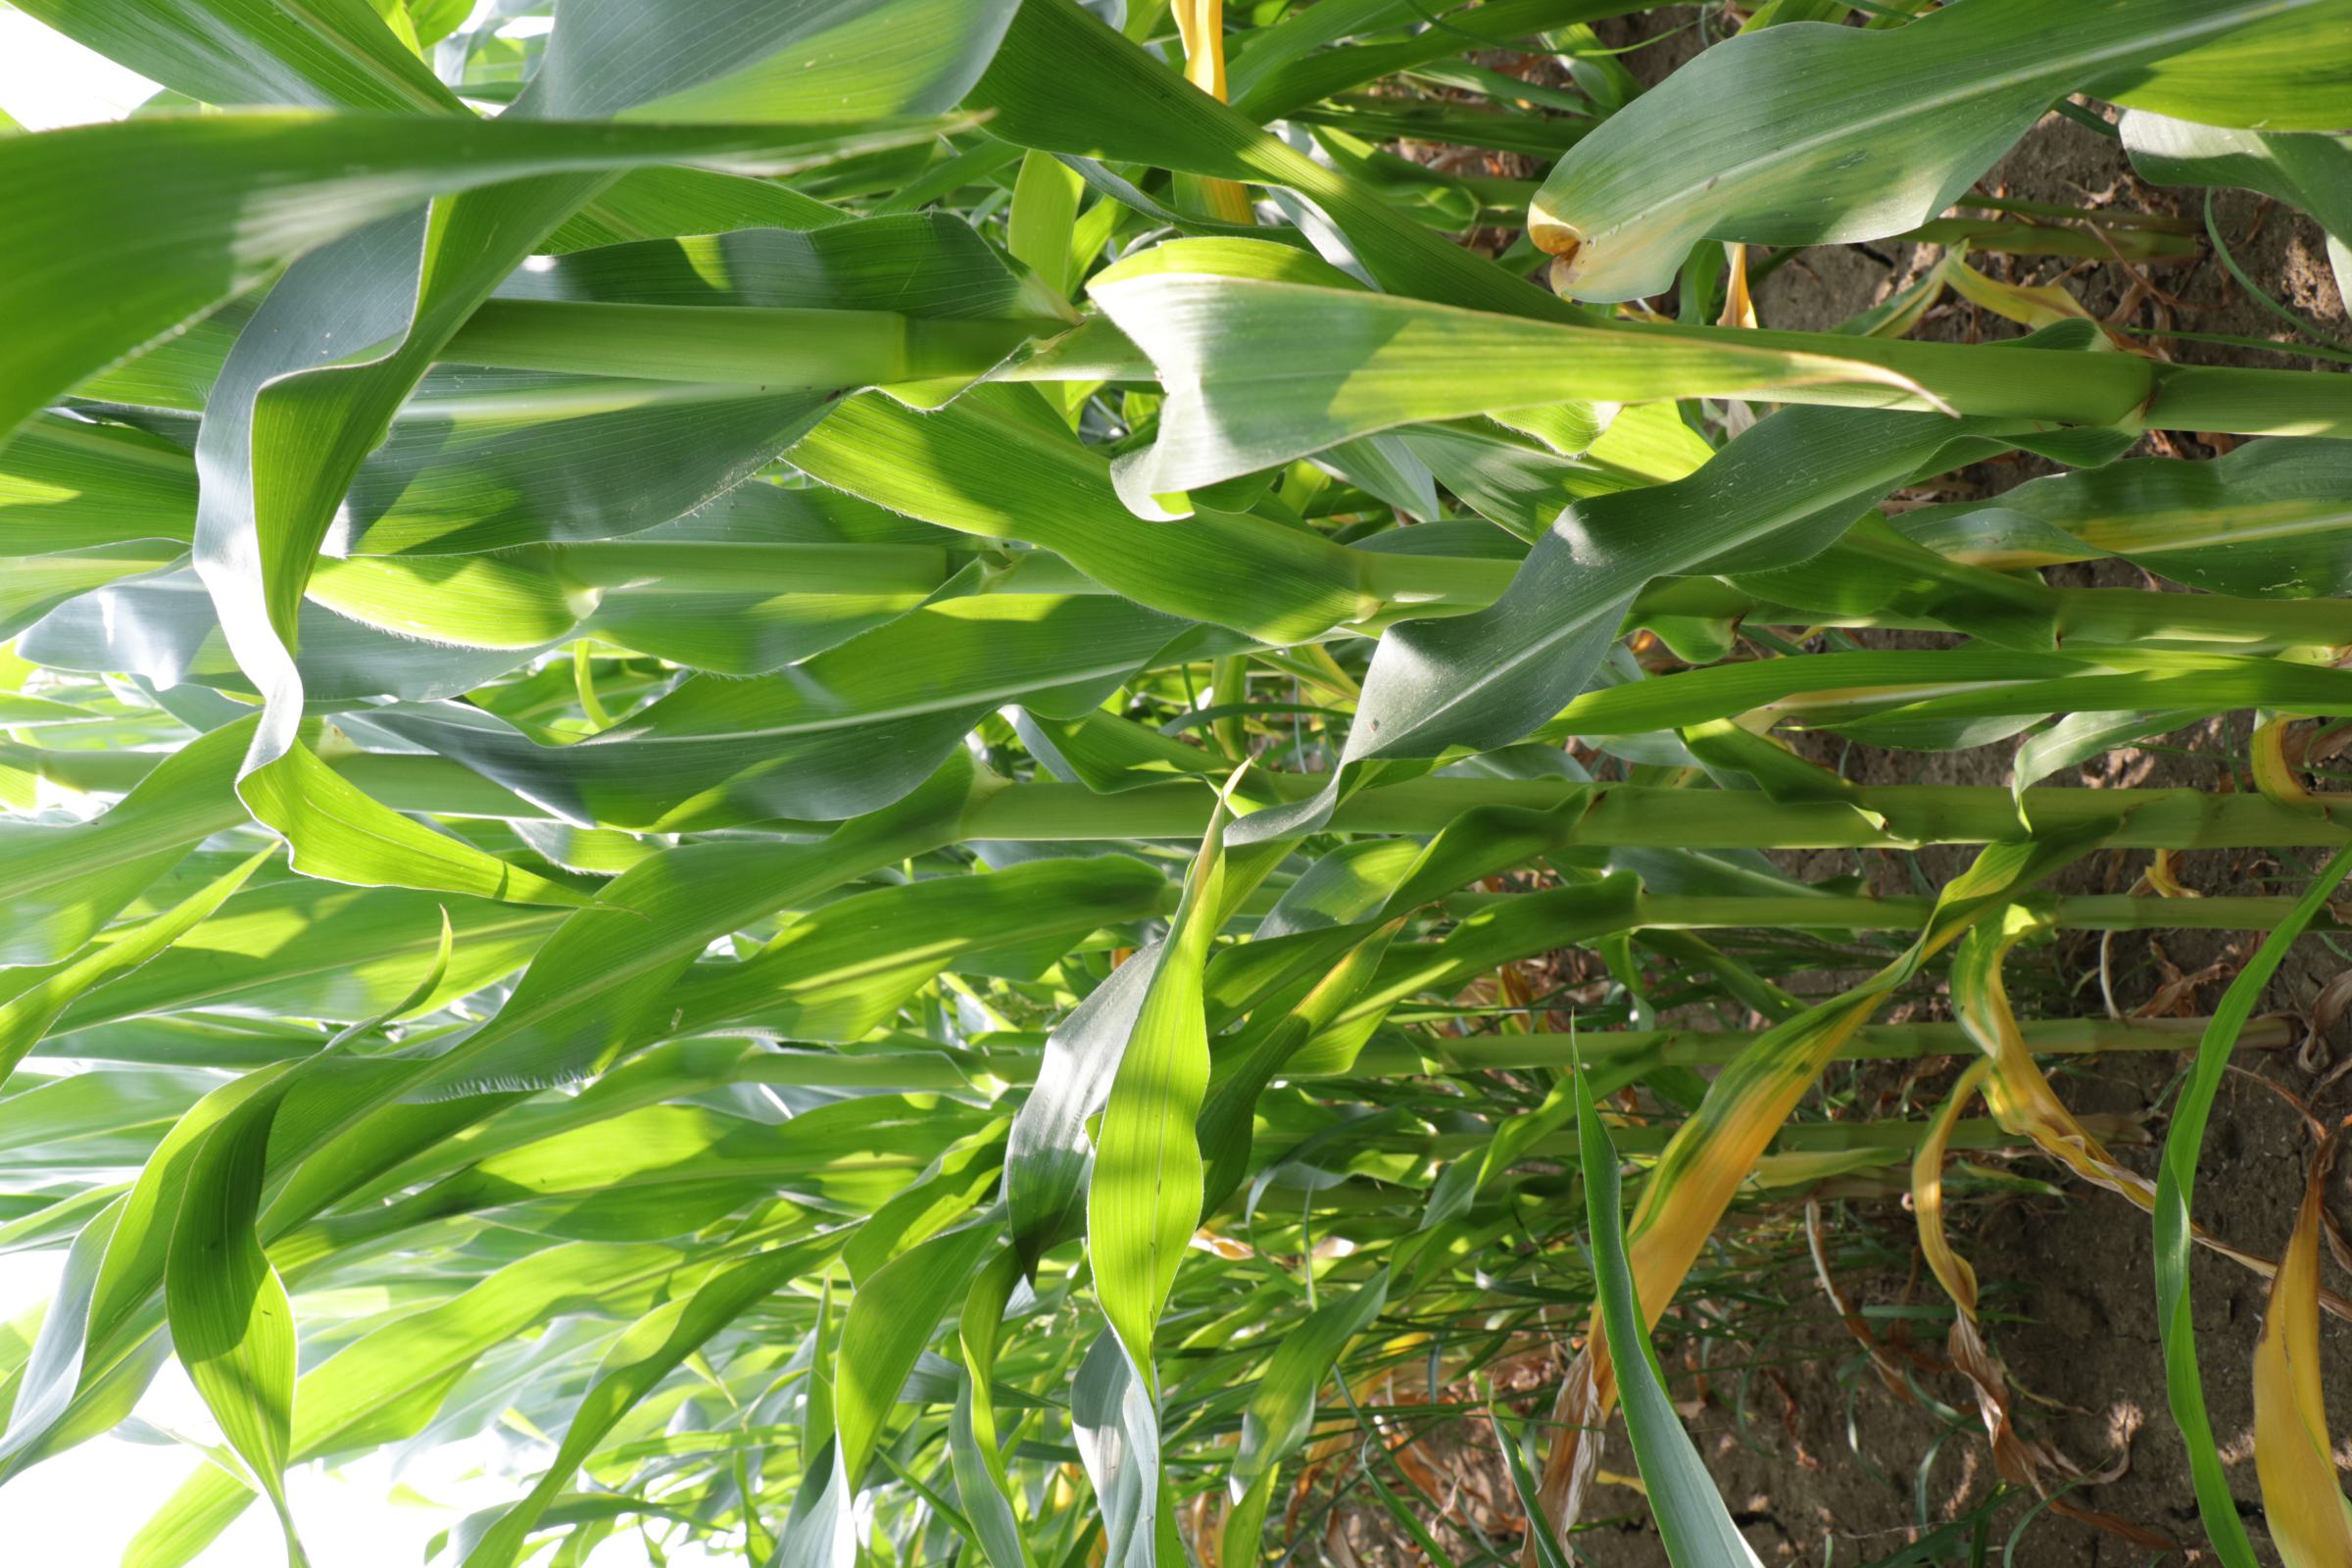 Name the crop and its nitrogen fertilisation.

maize, full nitrogen fertilisation
